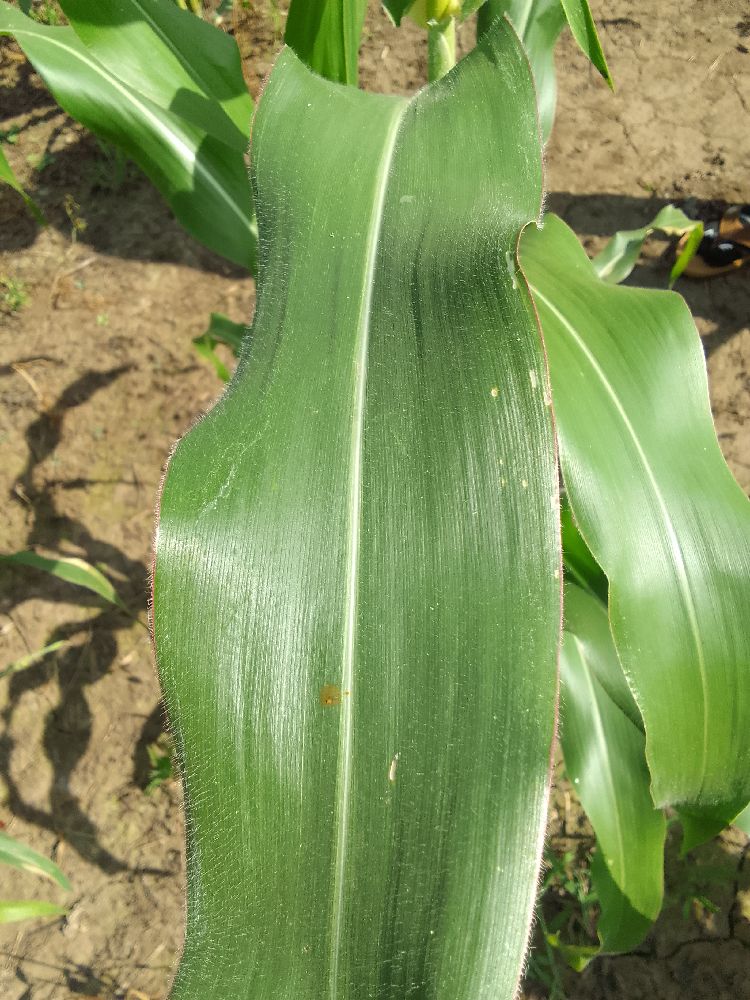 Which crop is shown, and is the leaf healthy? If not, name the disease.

maize, healthy
